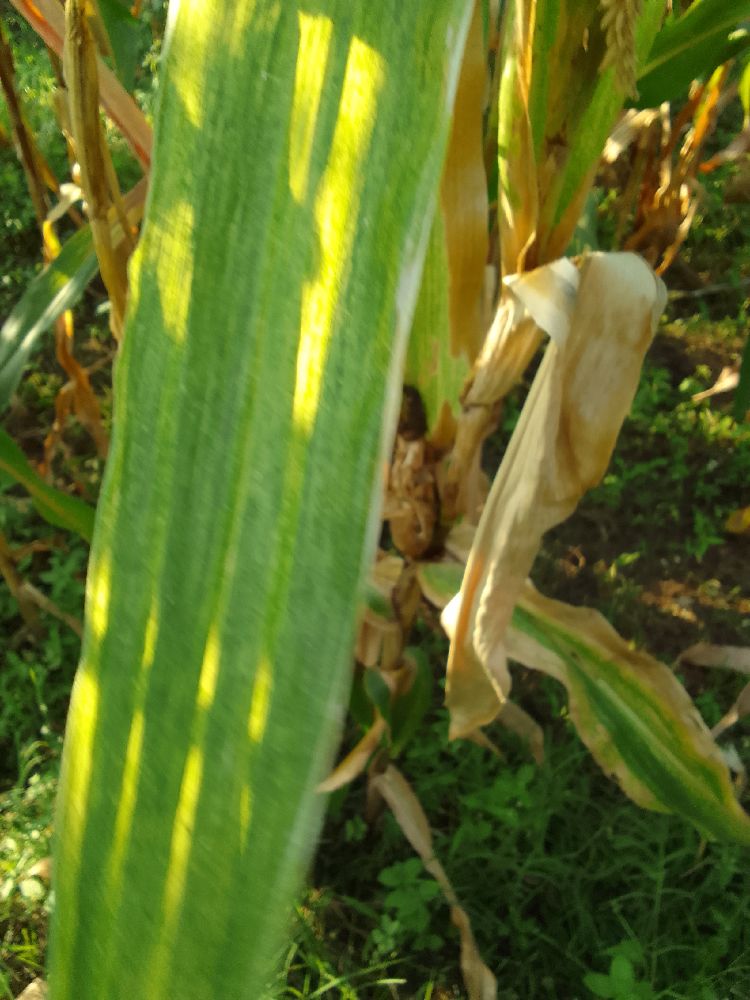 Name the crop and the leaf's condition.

maize, maize lethal necrosis
